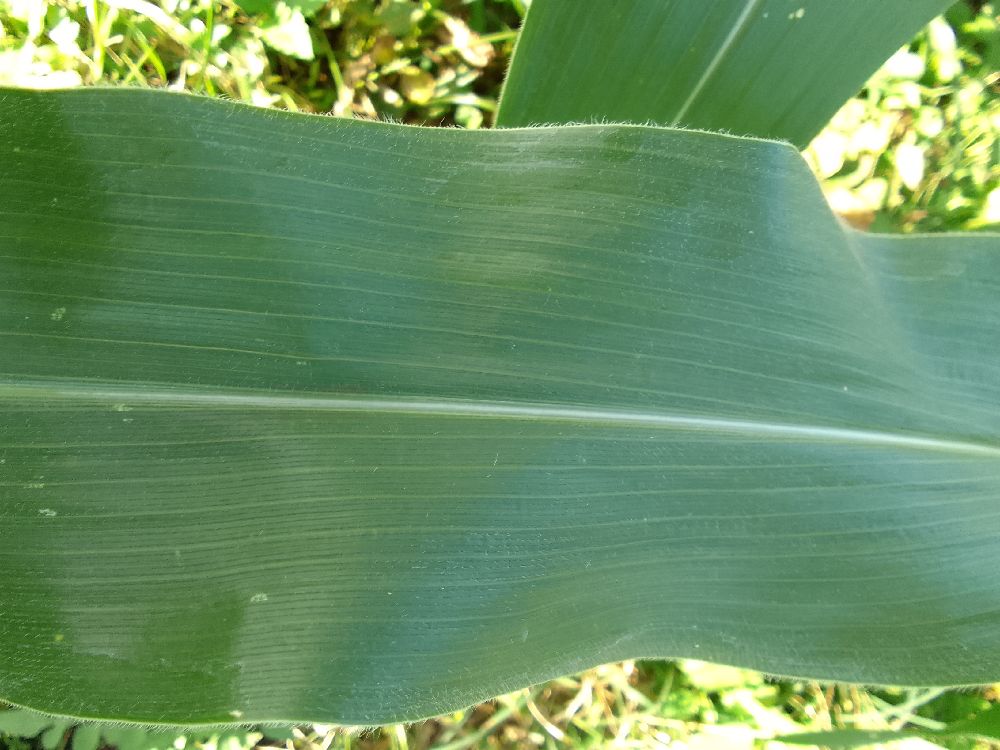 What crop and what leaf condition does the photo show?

maize, healthy
